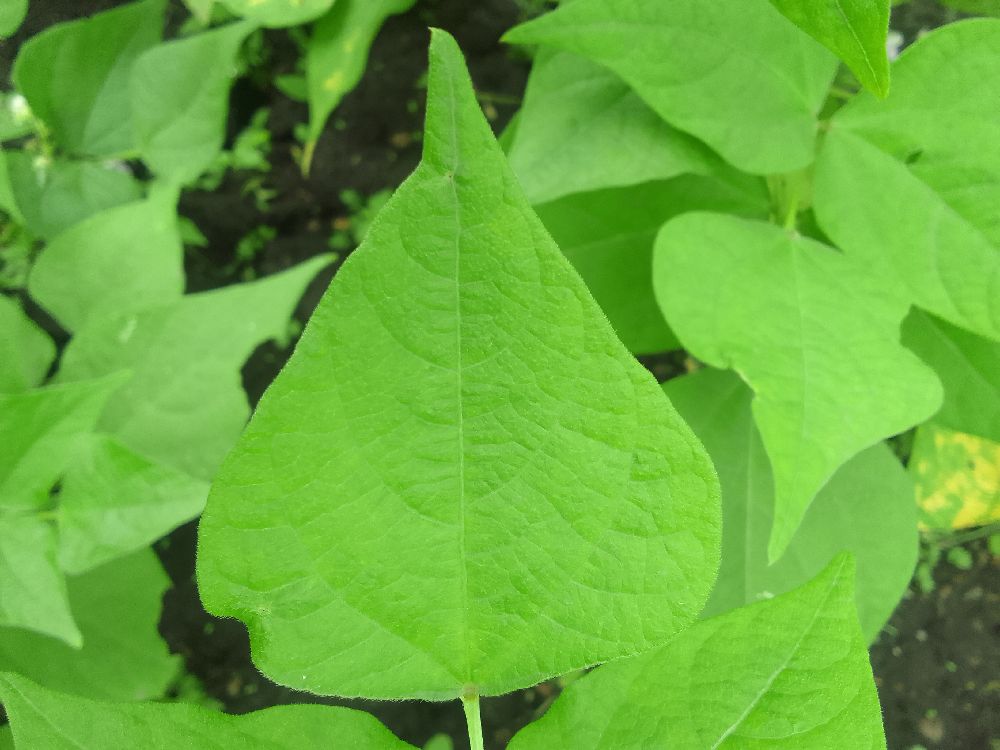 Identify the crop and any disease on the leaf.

common bean, healthy
